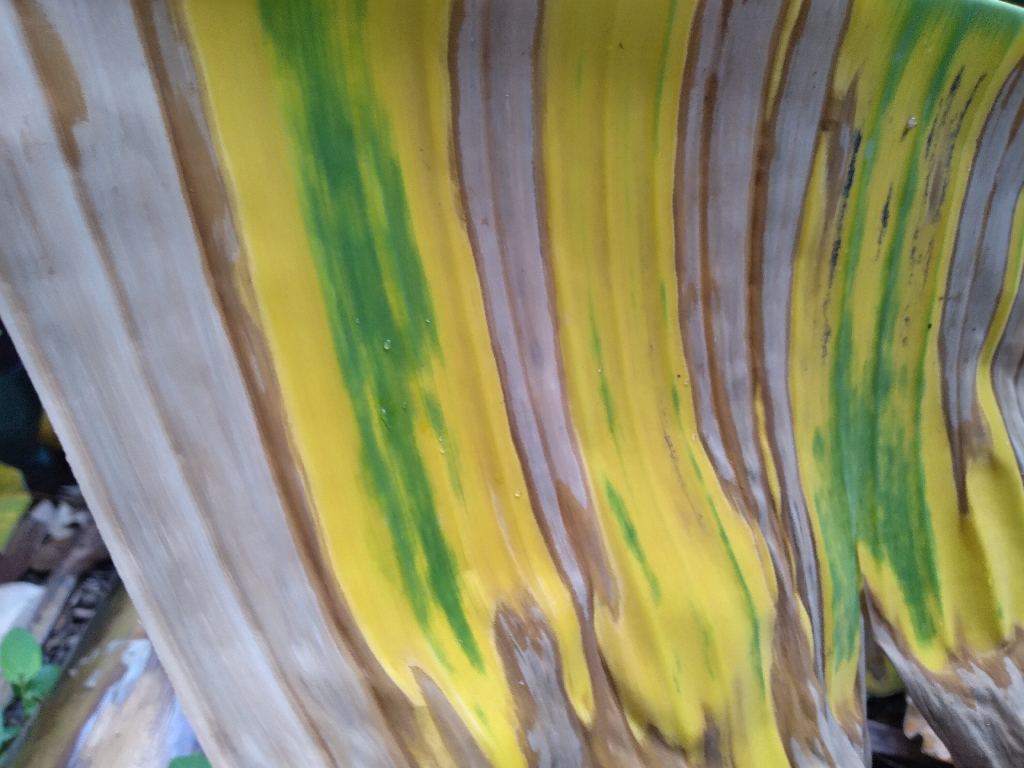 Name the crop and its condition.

banana, fusarium wilt race 1
